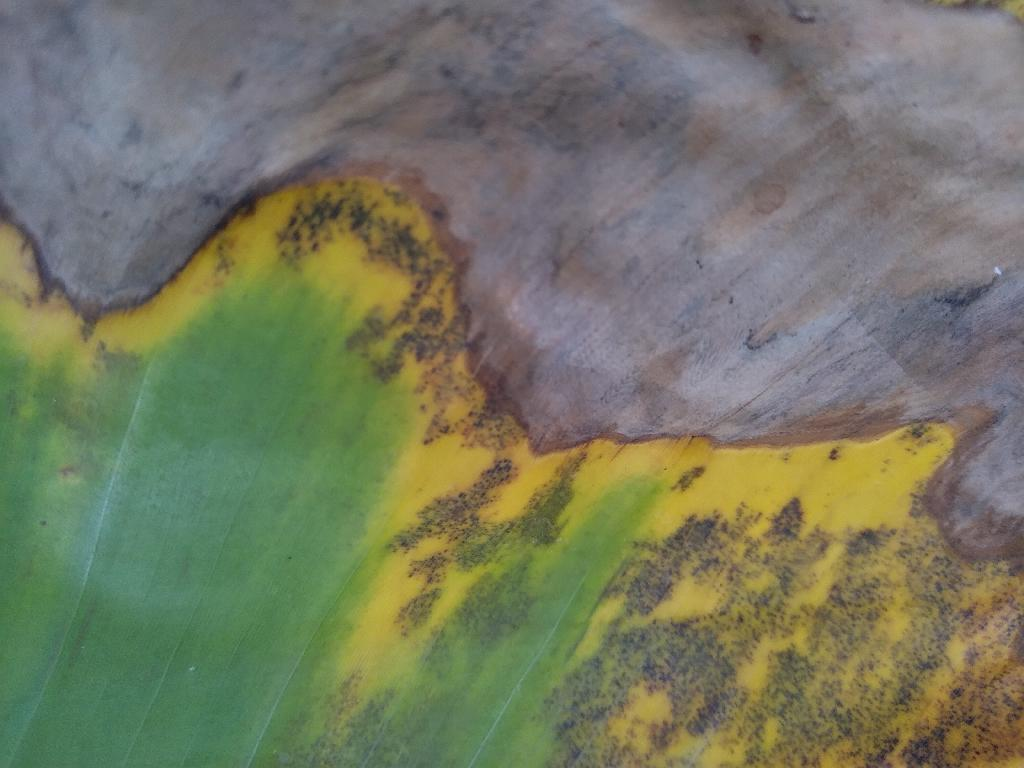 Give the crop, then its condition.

banana, black sigatoka
